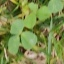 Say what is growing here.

unstructured weed
